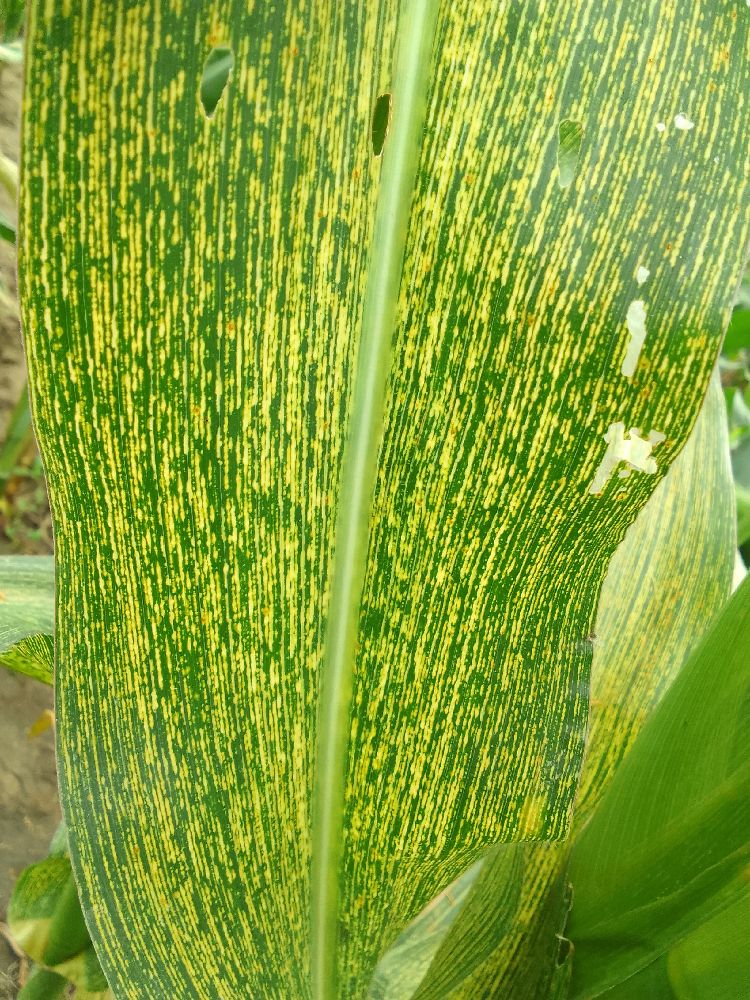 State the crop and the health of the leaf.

maize, maize streak virus
